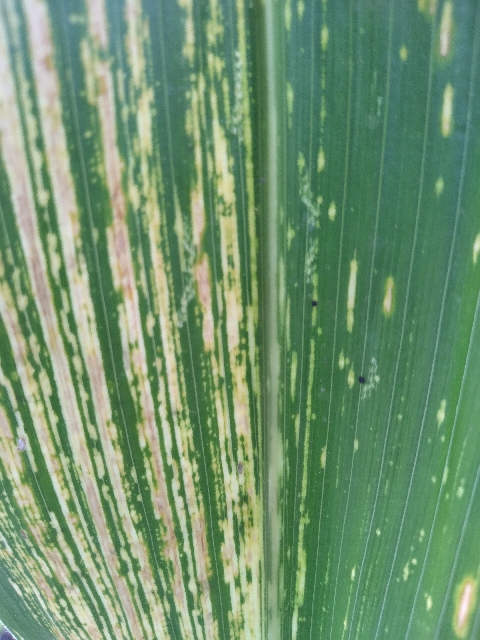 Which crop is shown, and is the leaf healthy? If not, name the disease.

maize, maize streak virus
